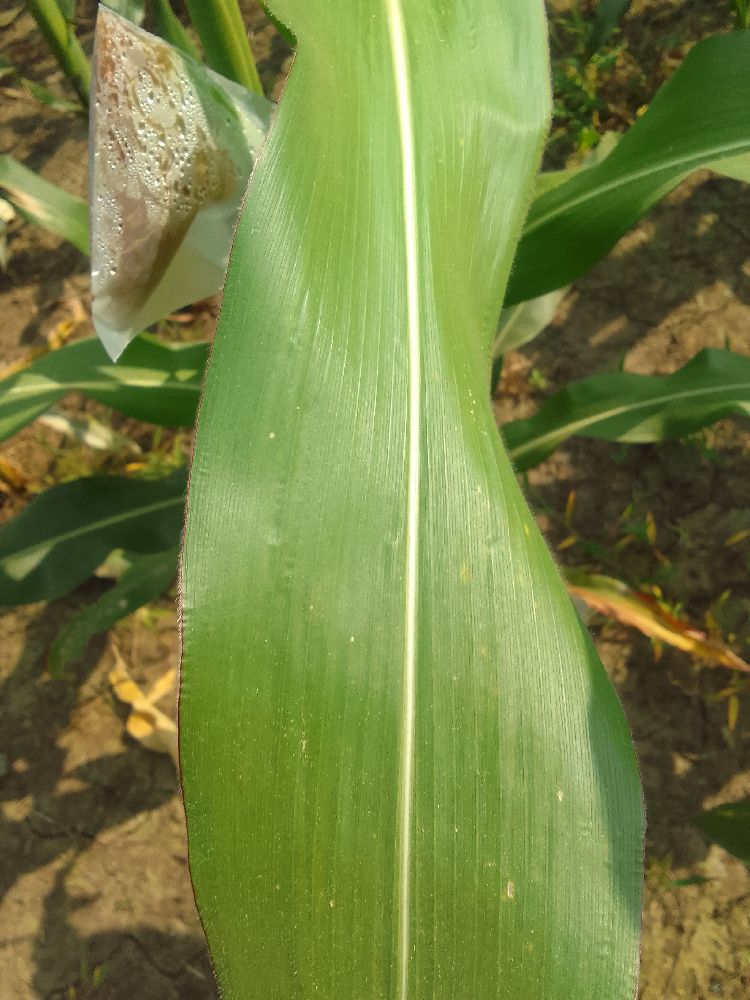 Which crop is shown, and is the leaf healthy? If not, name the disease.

maize, healthy
